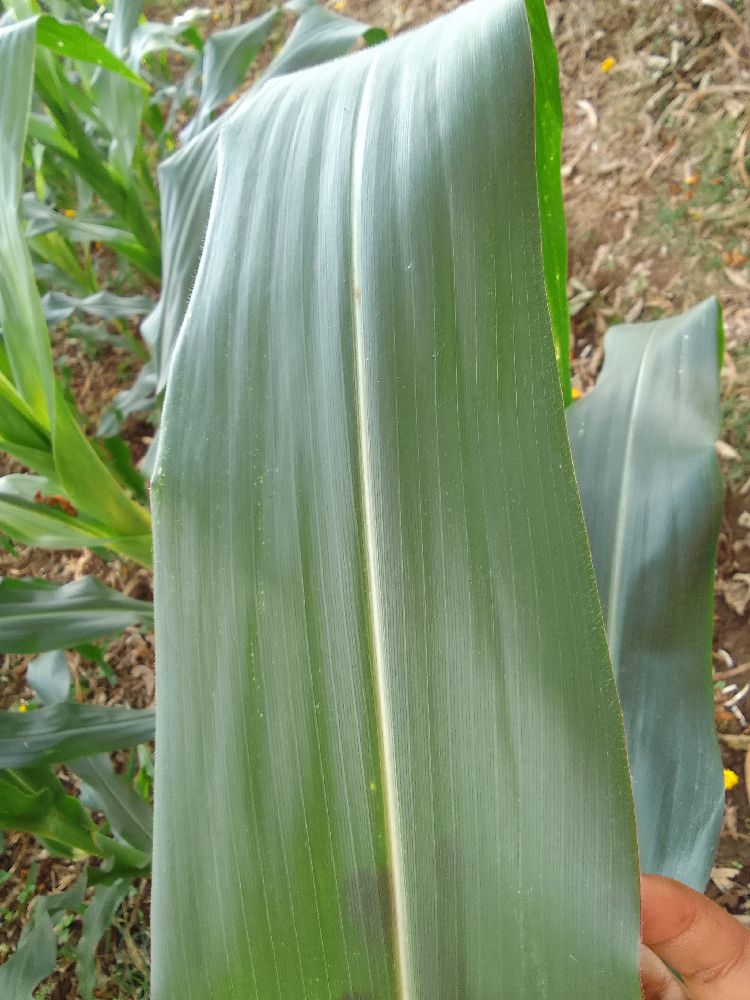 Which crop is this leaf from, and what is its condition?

maize, healthy
